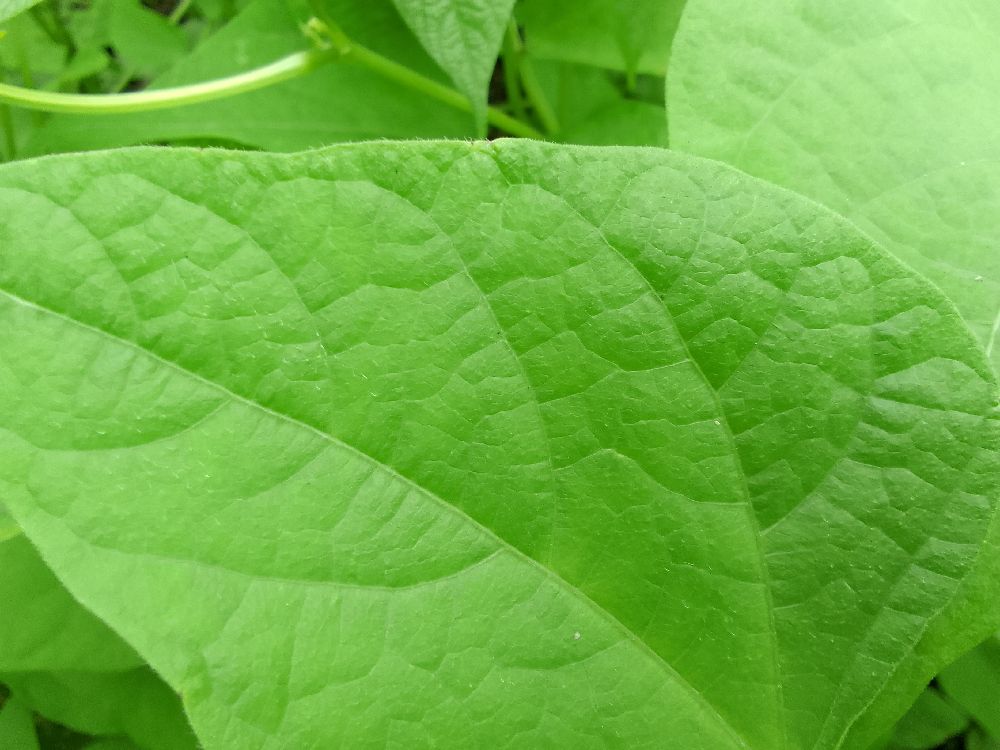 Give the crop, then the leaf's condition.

common bean, healthy
